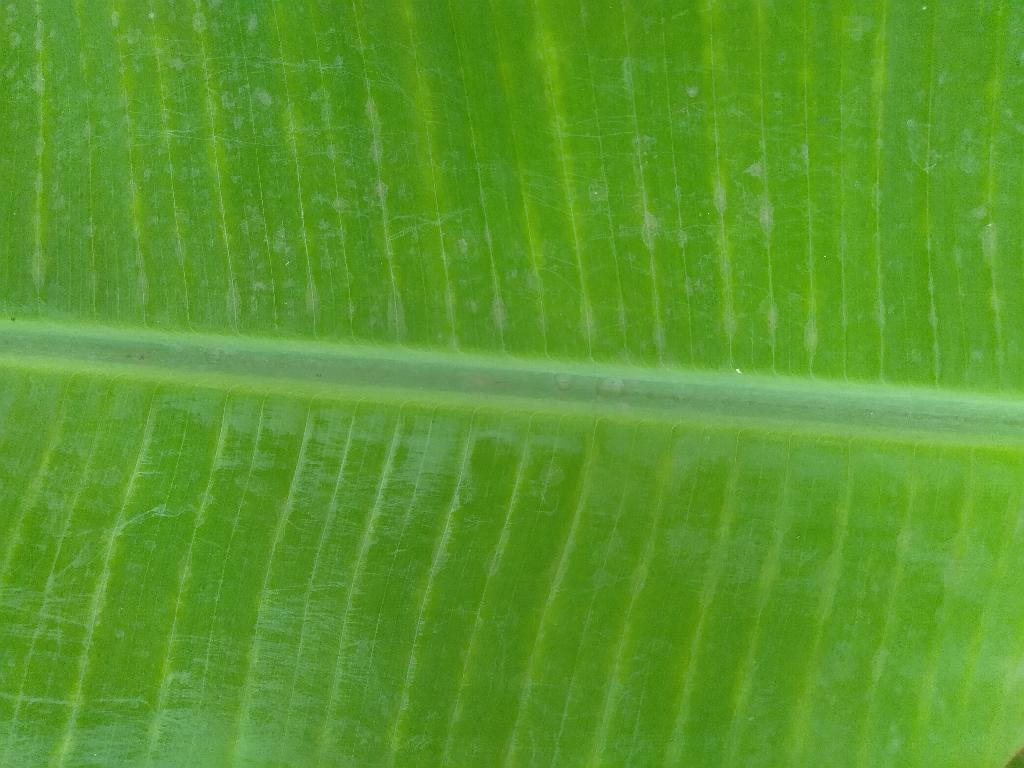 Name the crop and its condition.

banana, healthy
